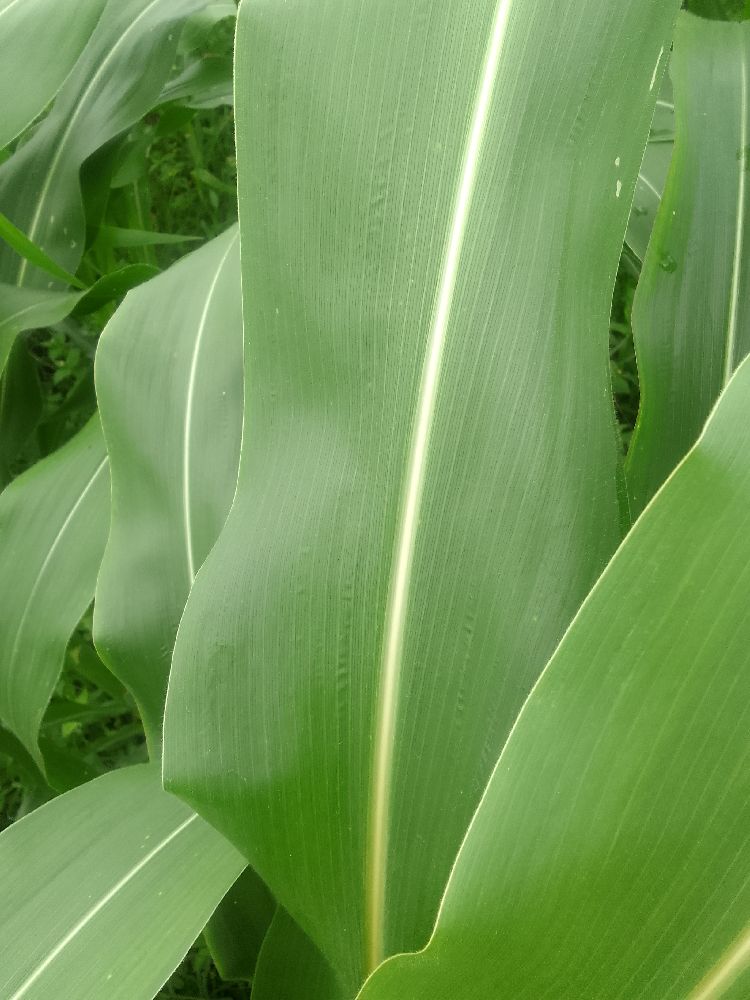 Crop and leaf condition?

maize, healthy
